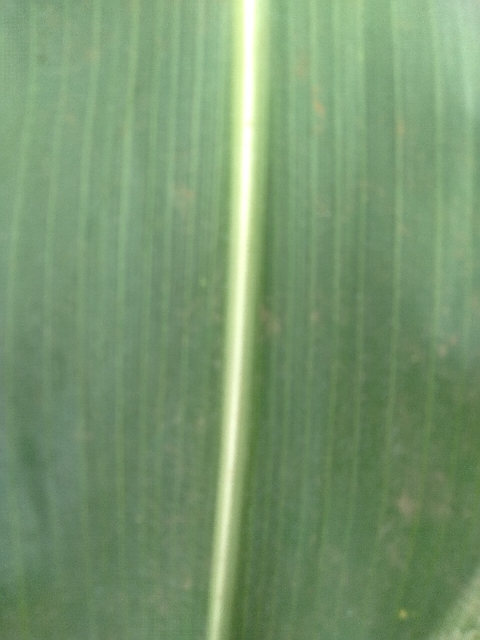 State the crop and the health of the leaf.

maize, healthy
